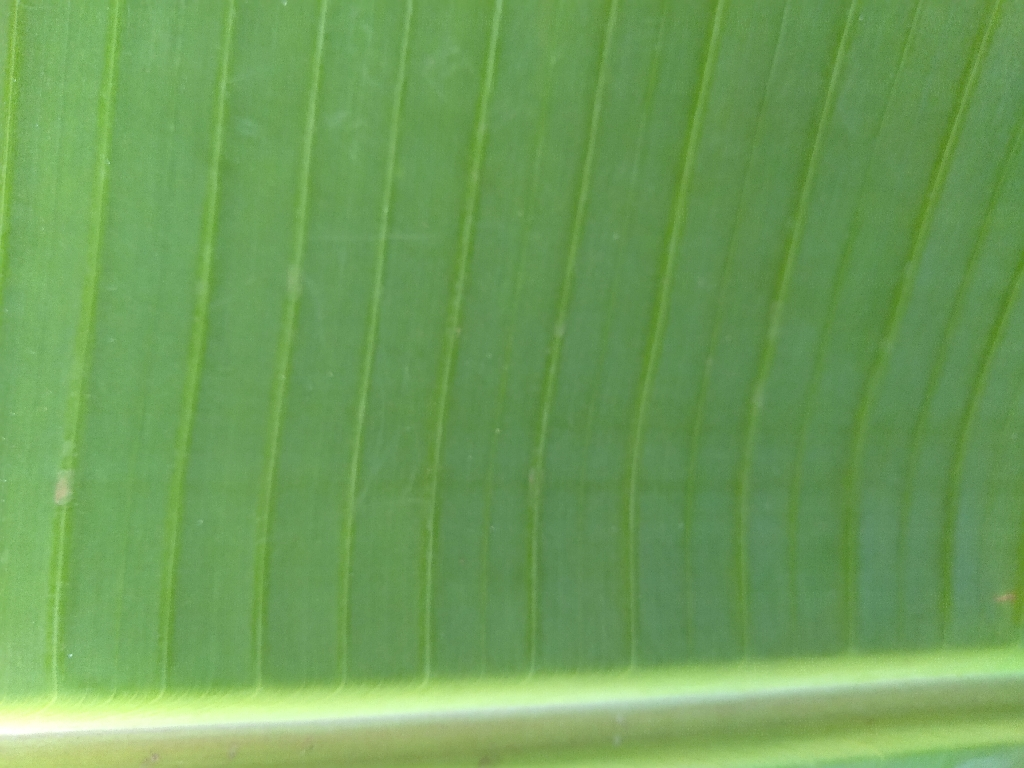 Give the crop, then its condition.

banana, healthy
